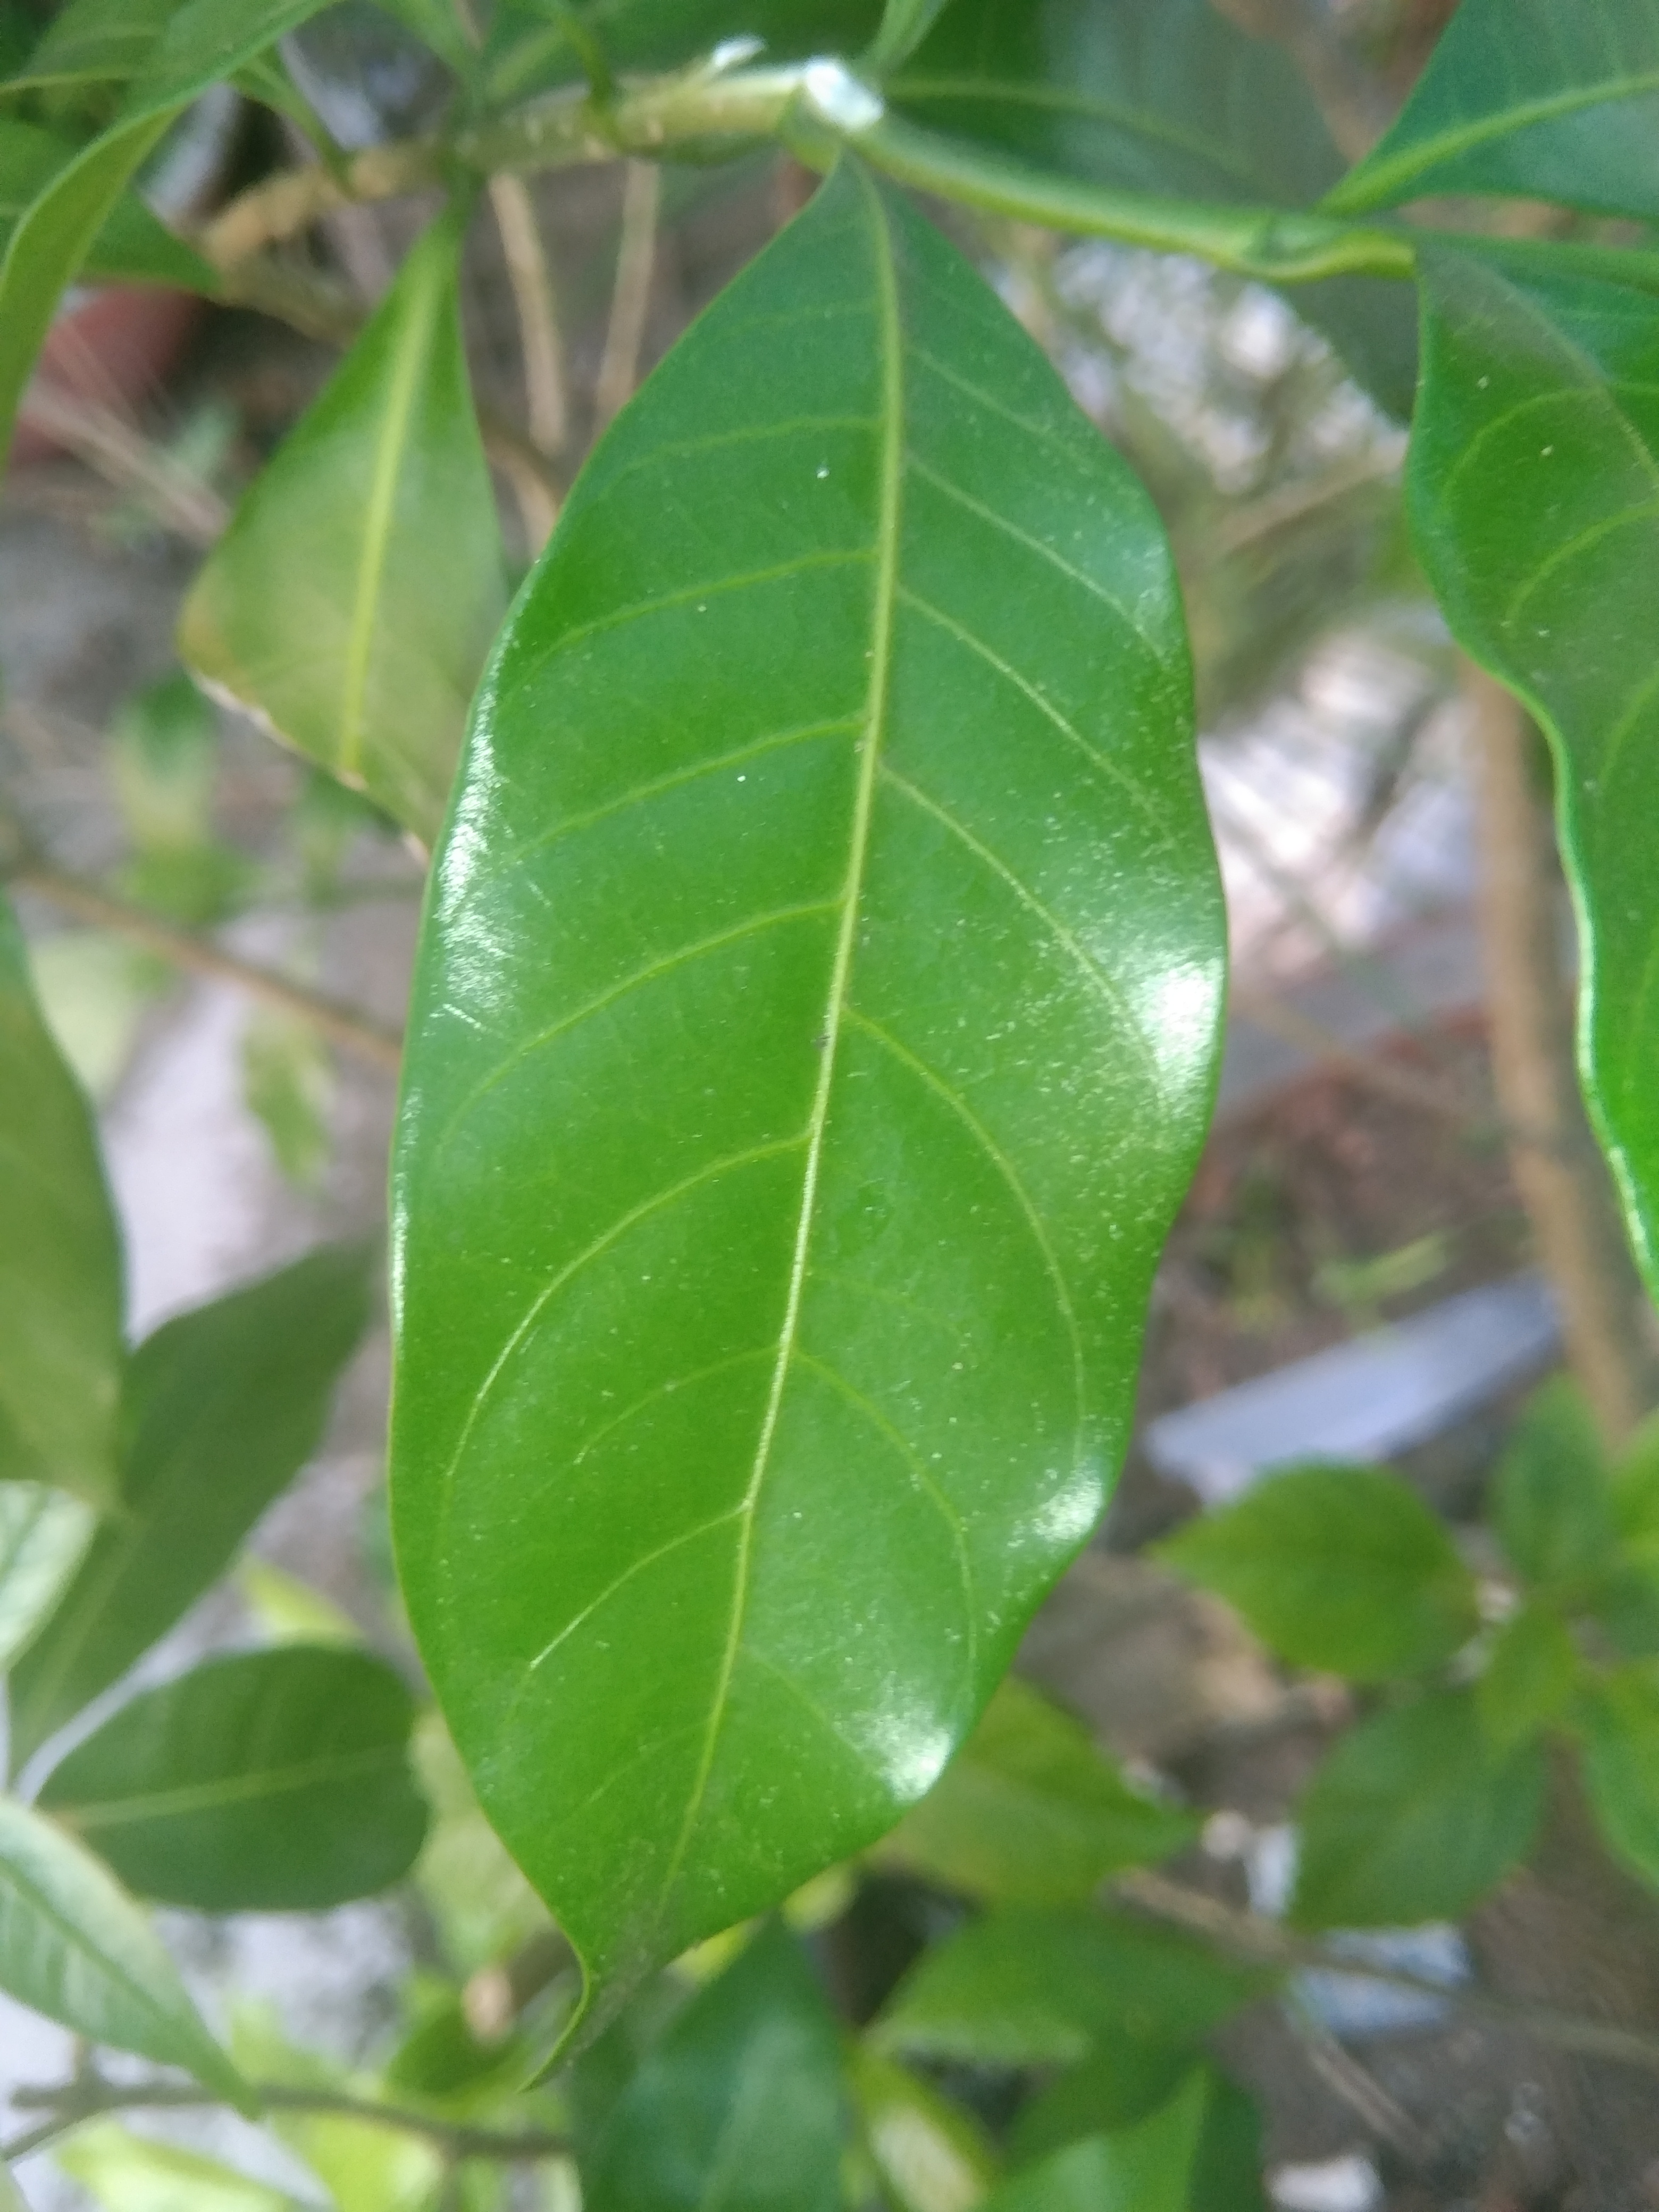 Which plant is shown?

togor
